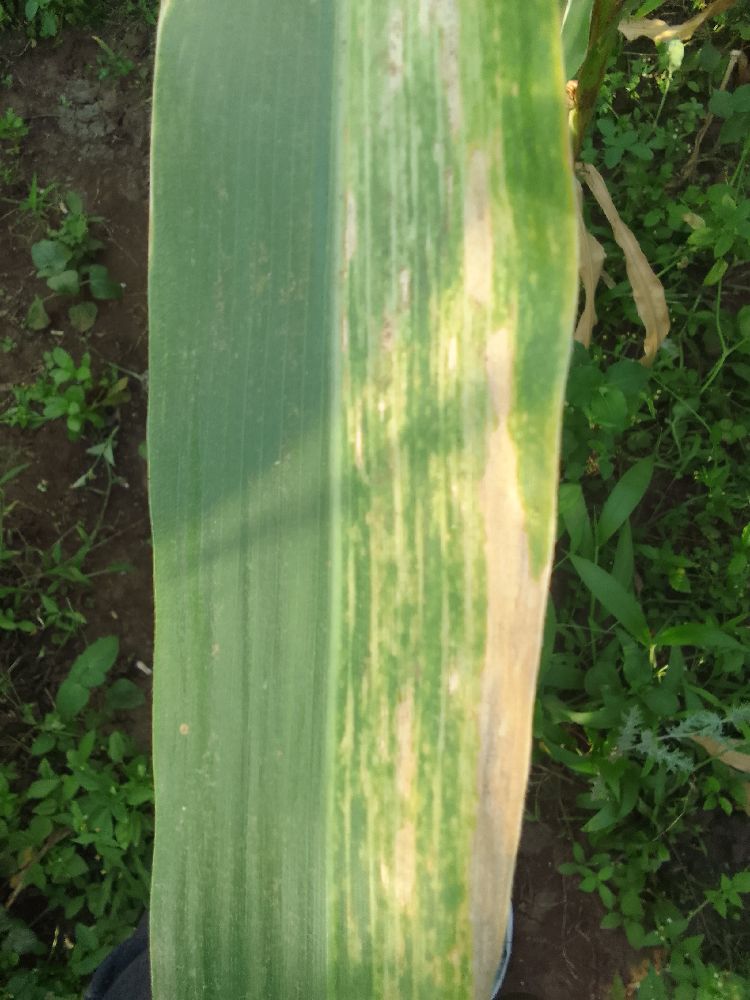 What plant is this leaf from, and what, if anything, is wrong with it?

maize, maize lethal necrosis
